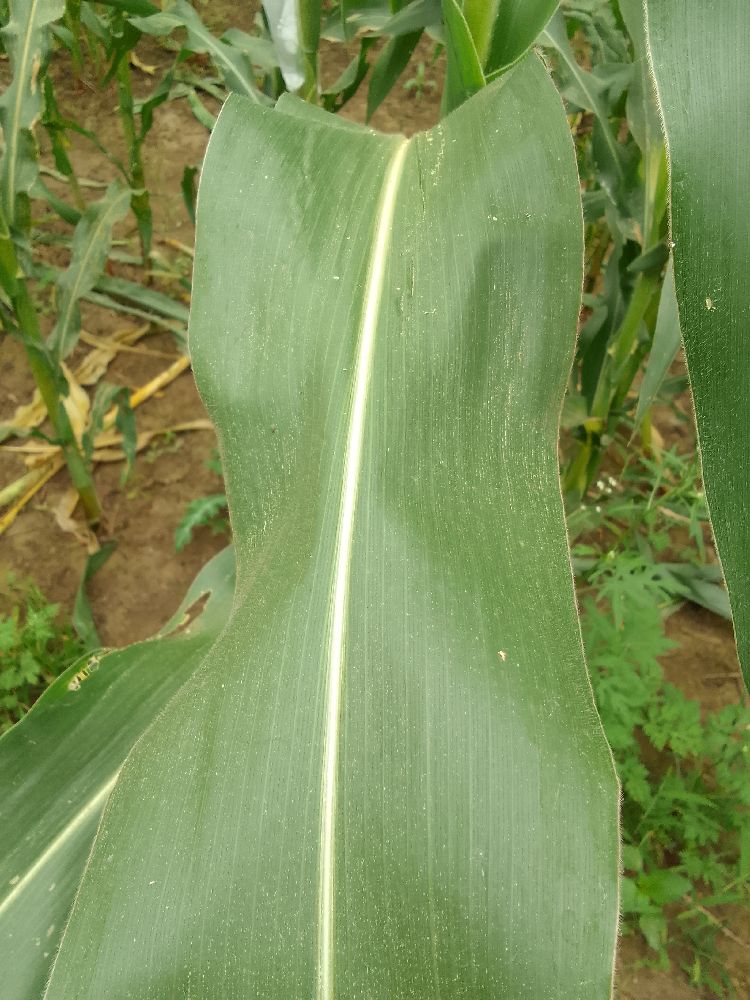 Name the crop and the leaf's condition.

maize, healthy
